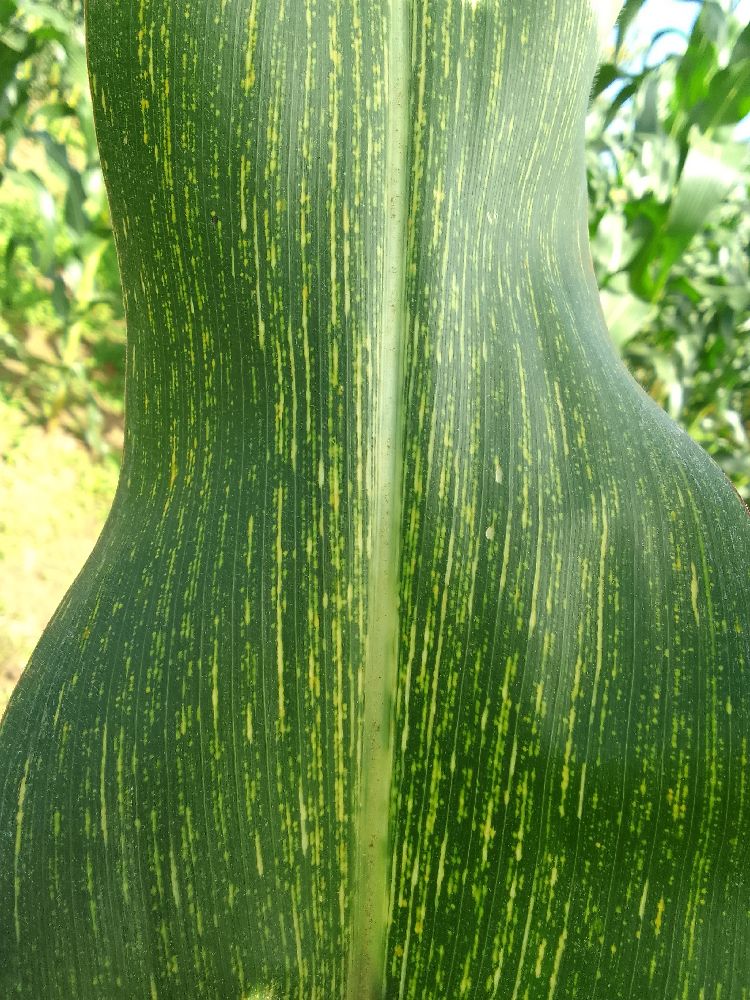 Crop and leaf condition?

maize, maize streak virus
